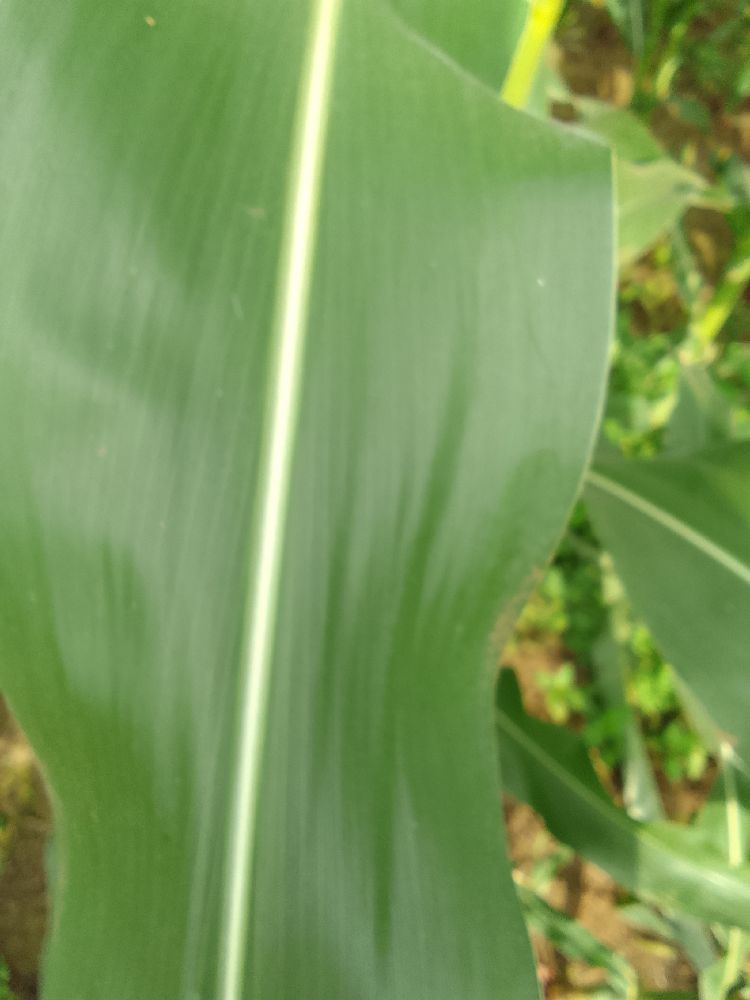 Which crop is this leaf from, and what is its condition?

maize, healthy
